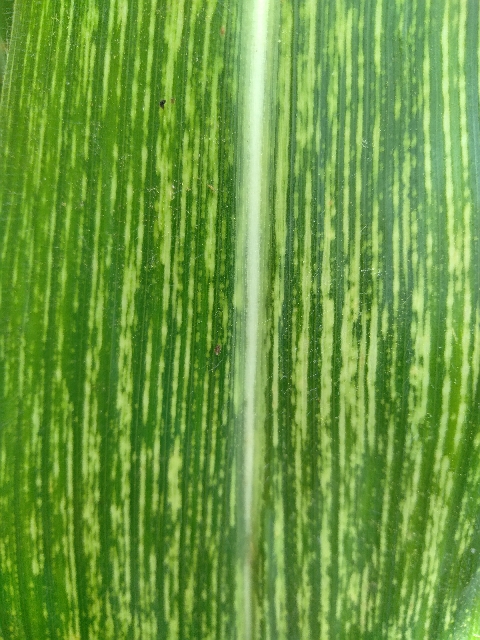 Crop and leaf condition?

maize, maize streak virus
